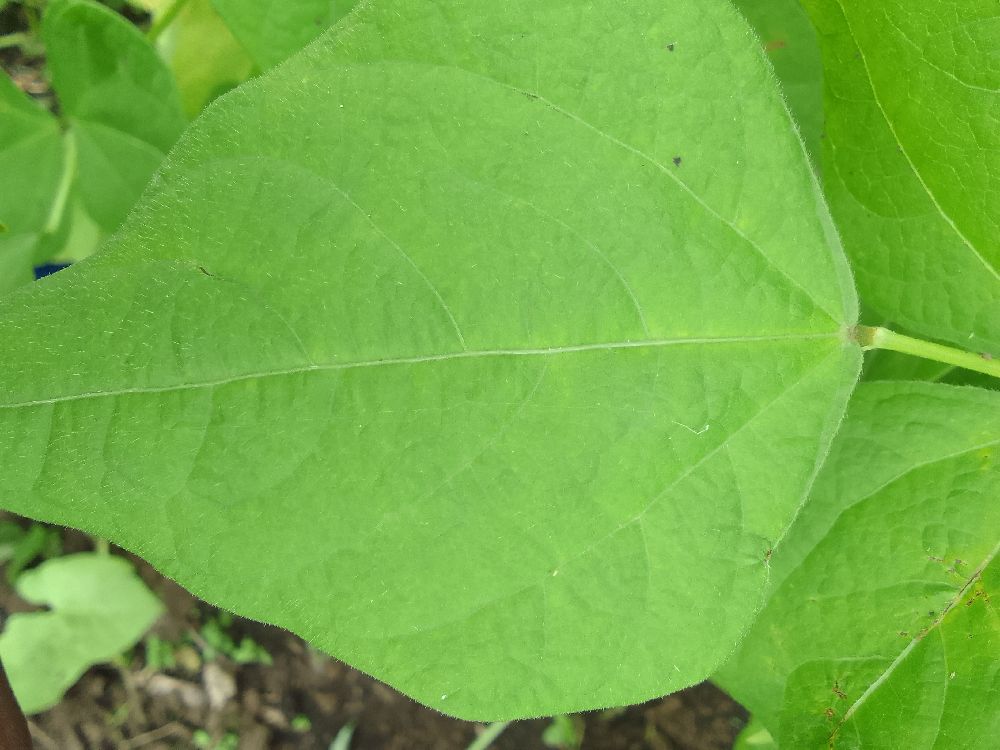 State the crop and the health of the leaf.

common bean, healthy
